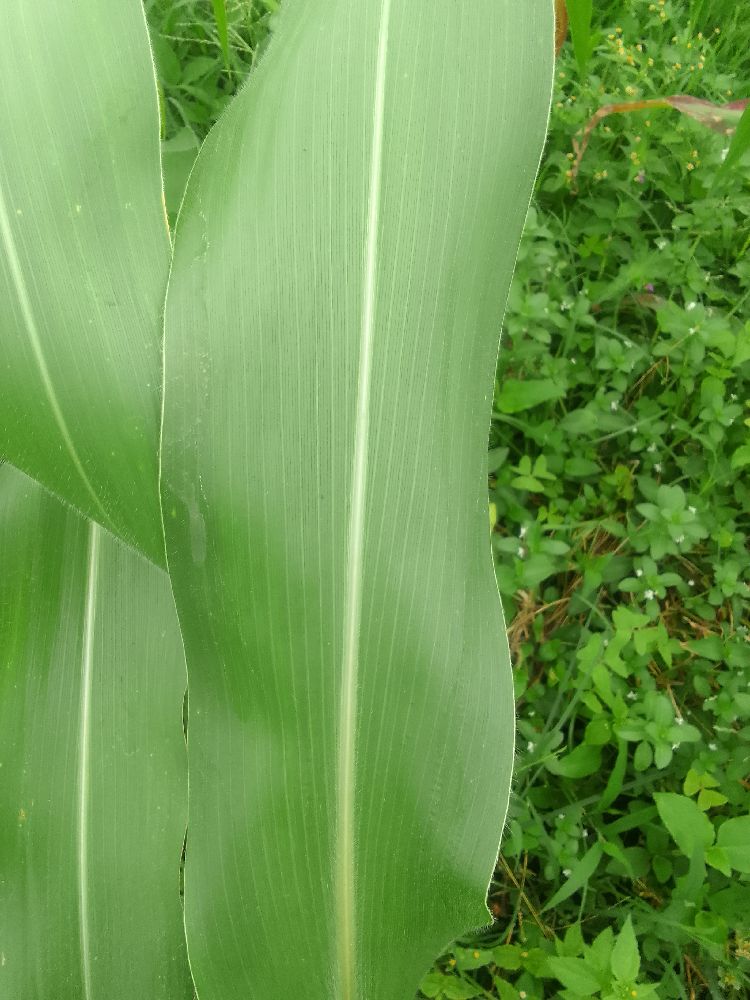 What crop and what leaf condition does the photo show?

maize, healthy
